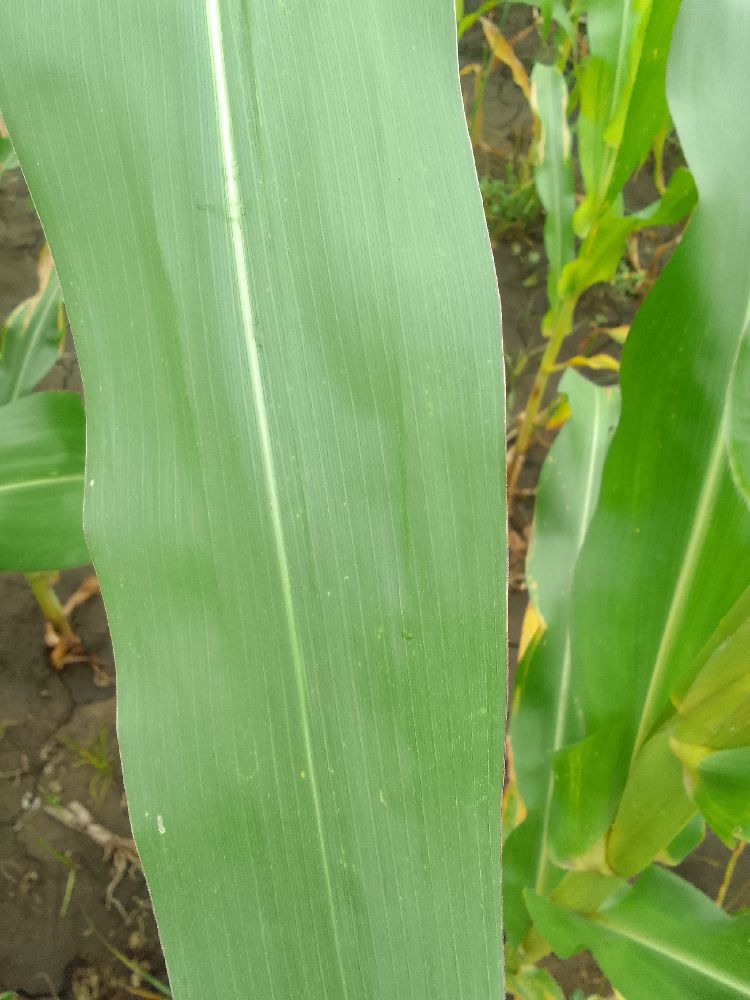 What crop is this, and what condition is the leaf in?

maize, healthy
